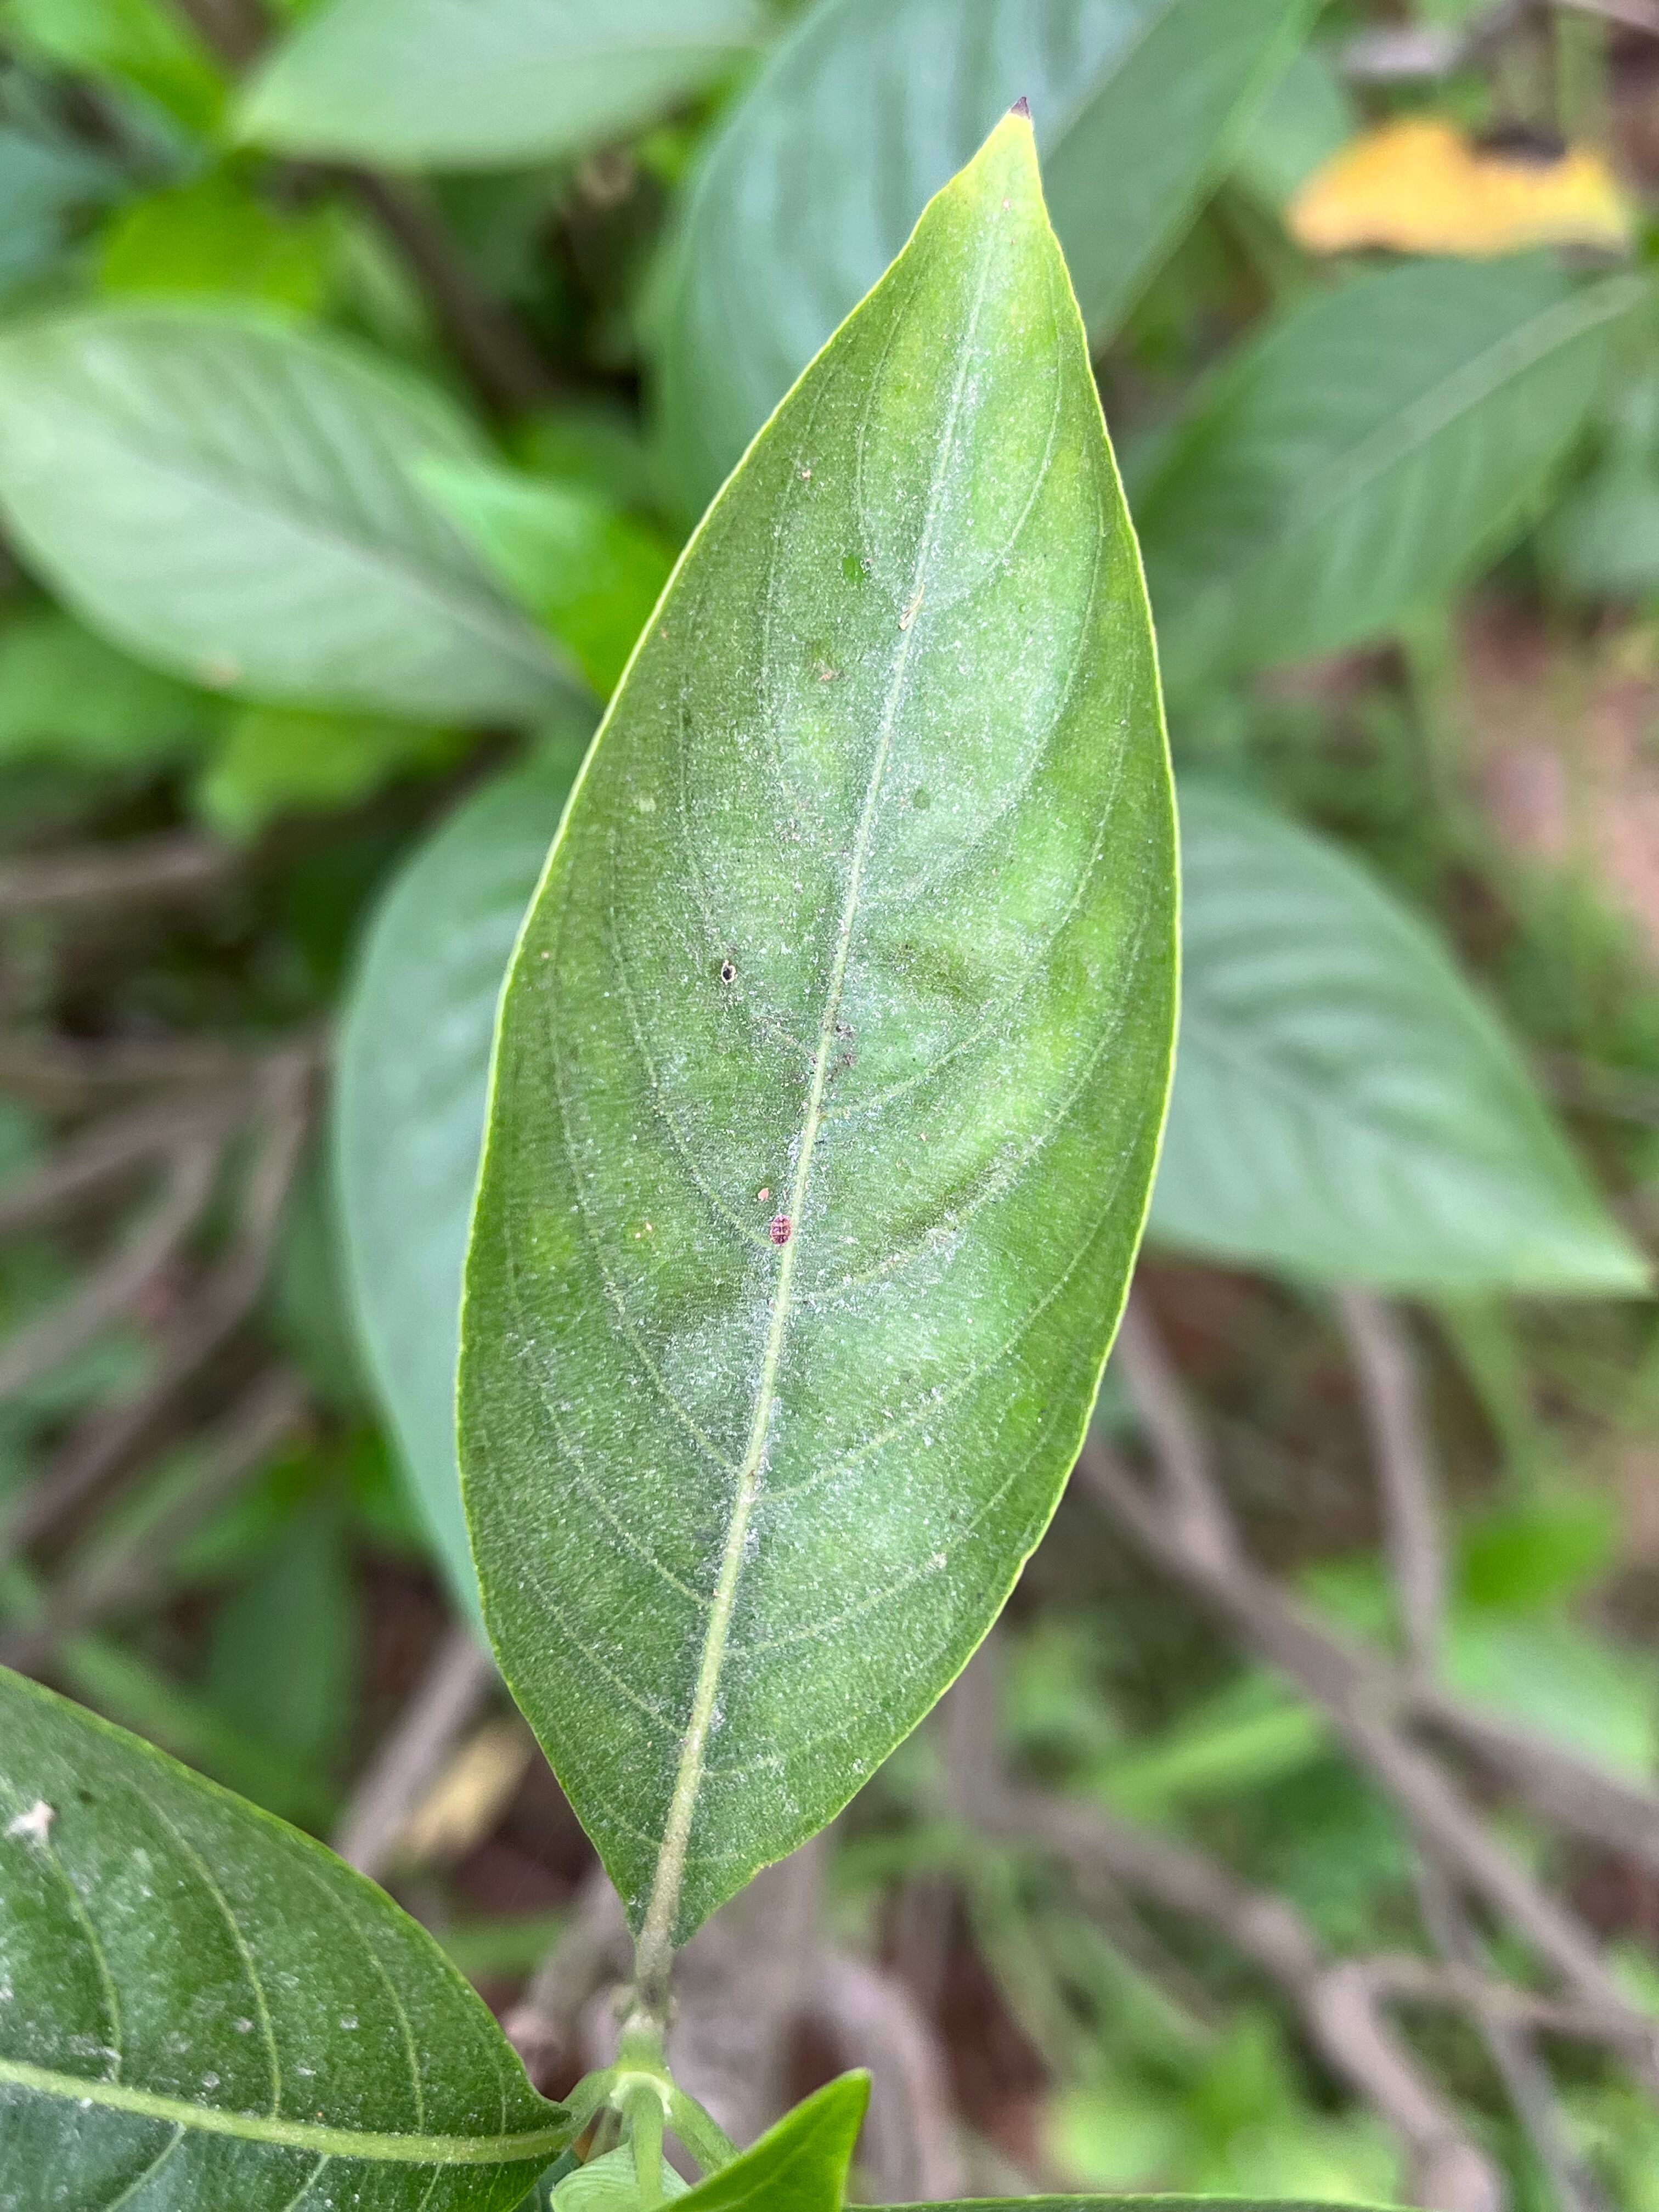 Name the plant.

vasaka
